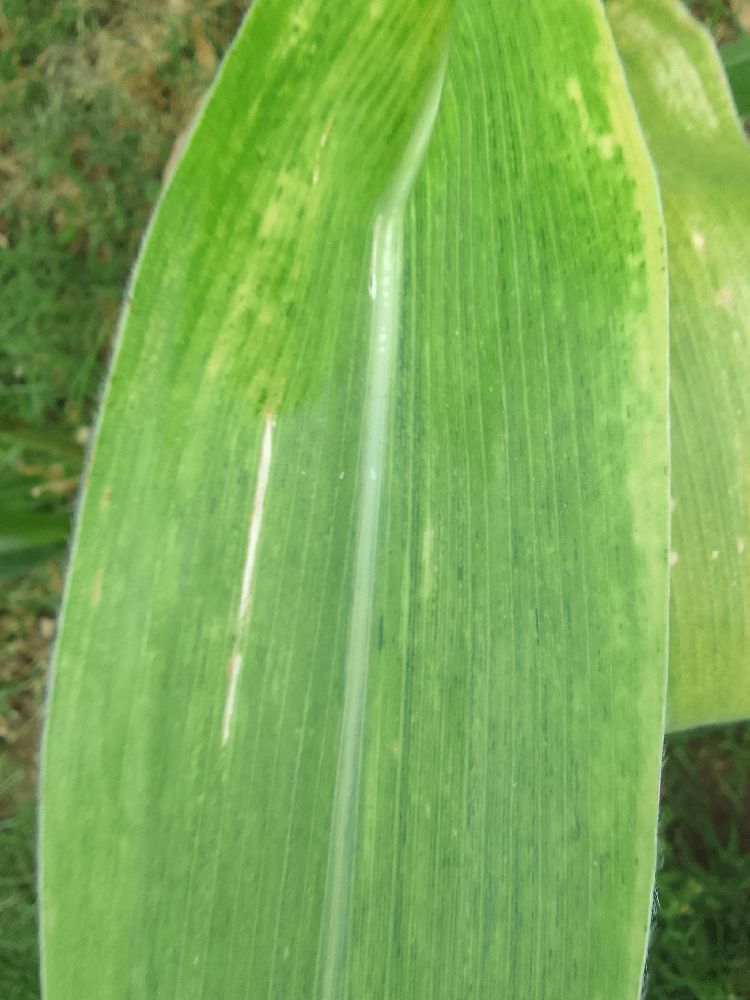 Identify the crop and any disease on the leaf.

maize, maize lethal necrosis
